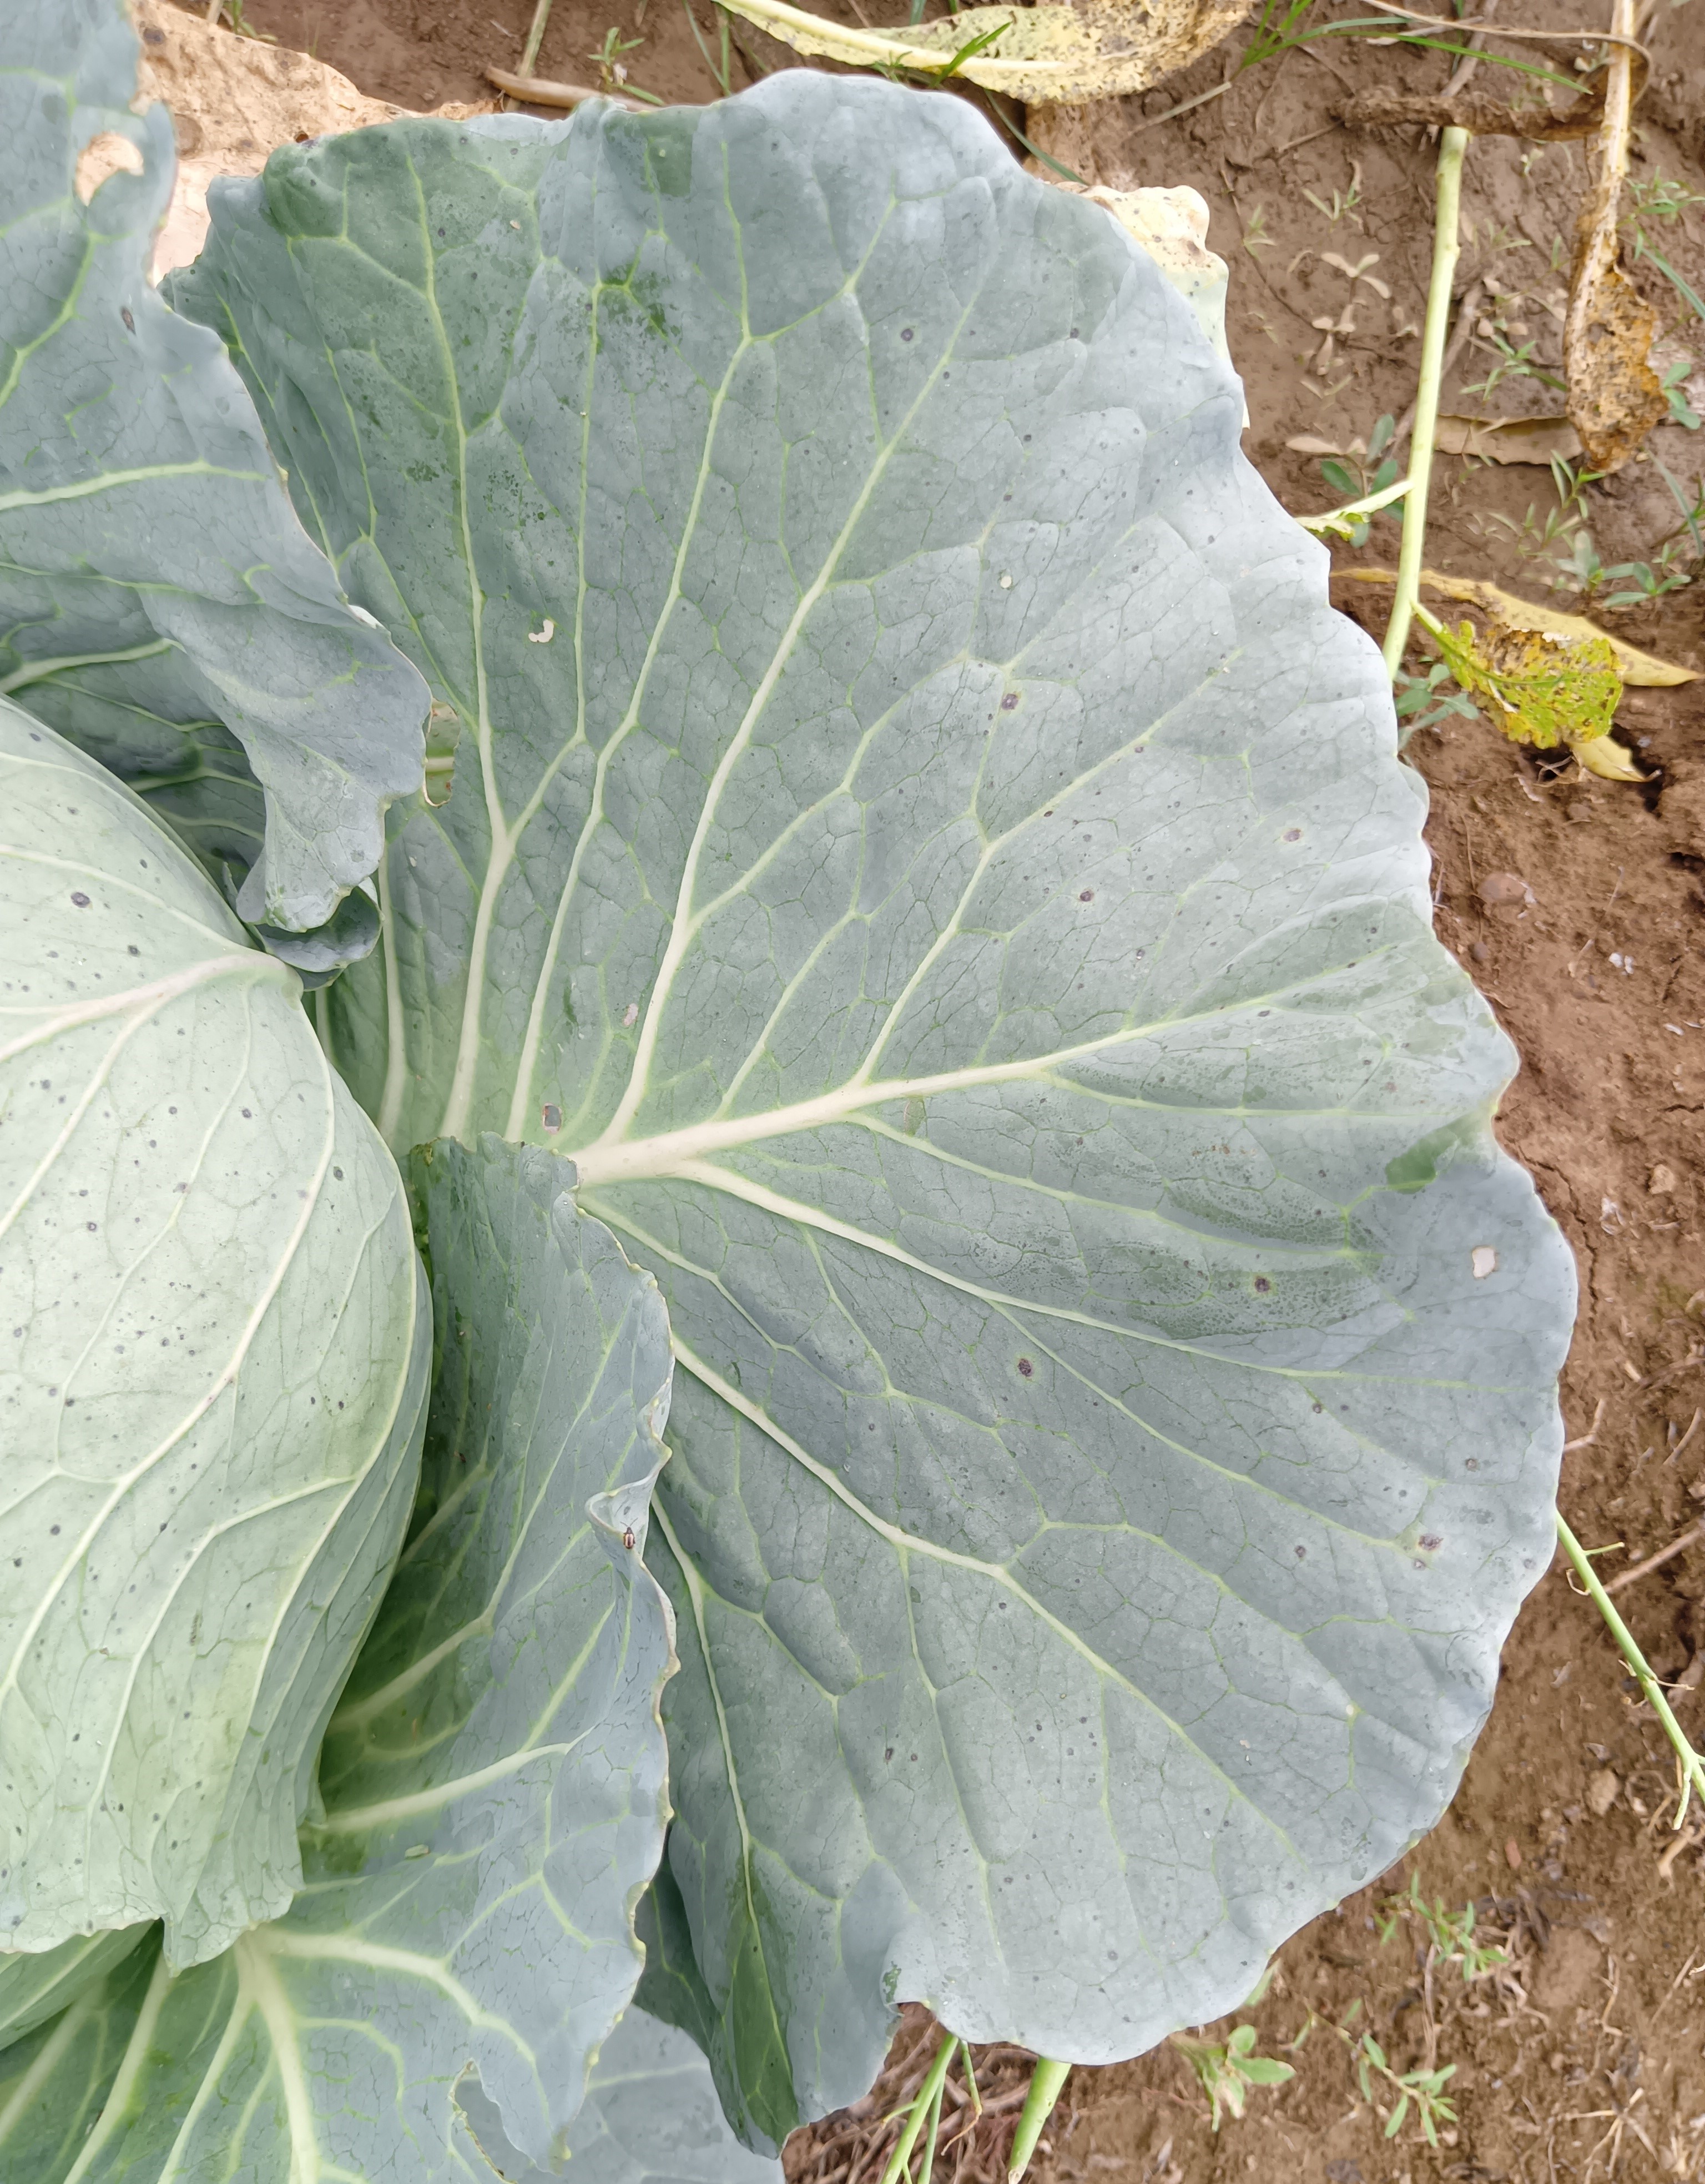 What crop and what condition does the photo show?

cabbage, healthy
